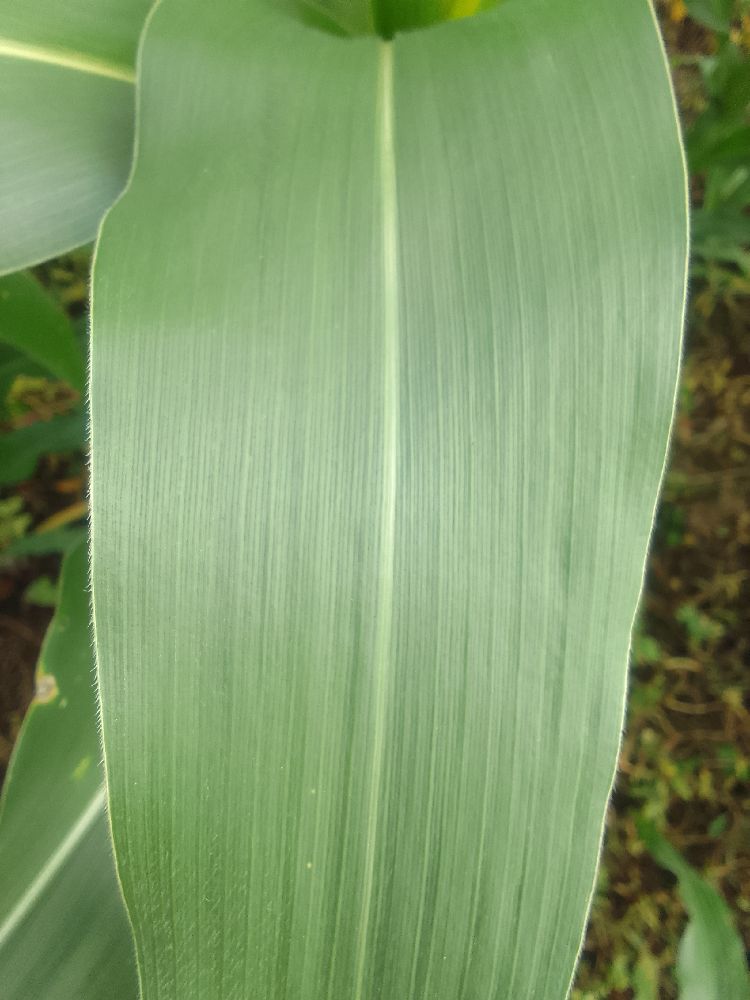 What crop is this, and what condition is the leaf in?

maize, healthy
